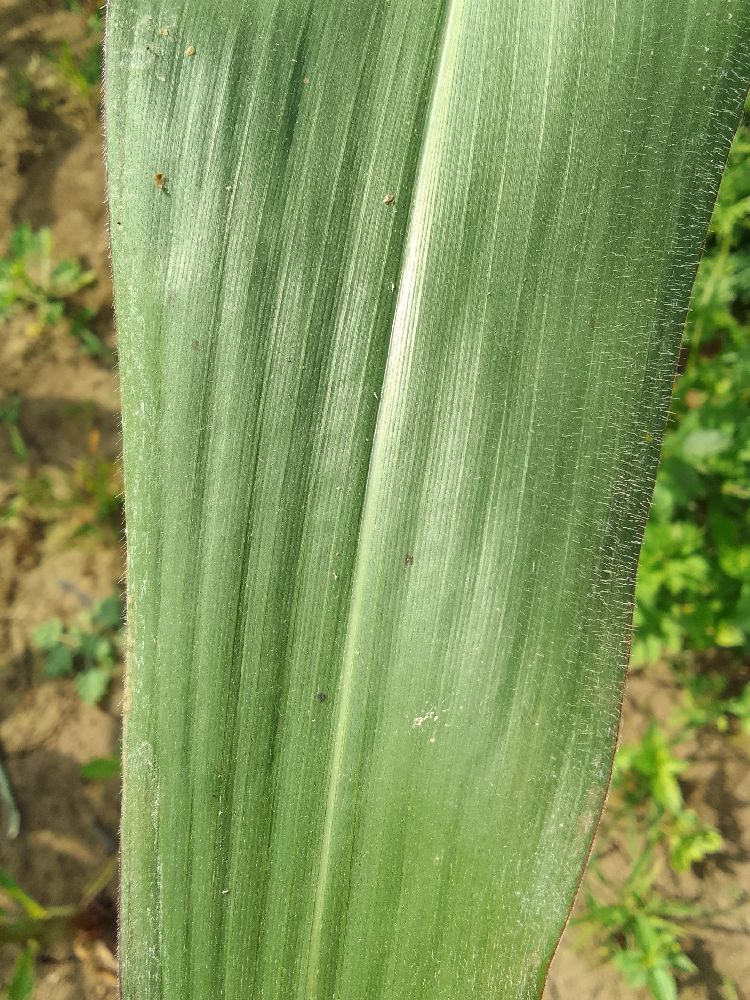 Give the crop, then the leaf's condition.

maize, healthy
